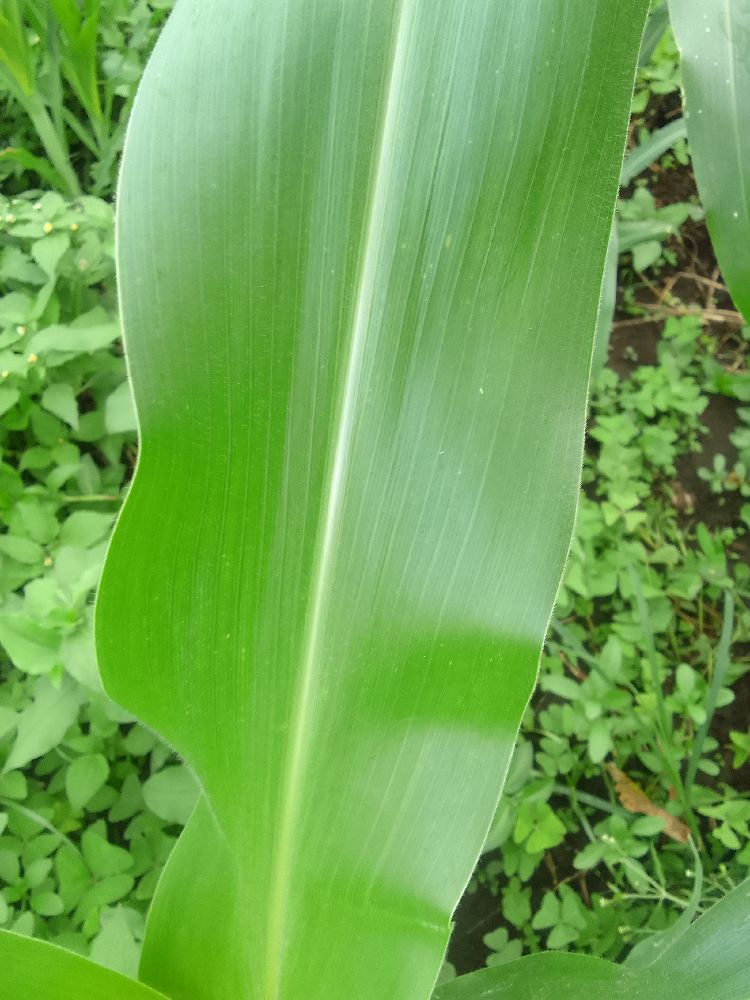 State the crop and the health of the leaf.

maize, healthy
